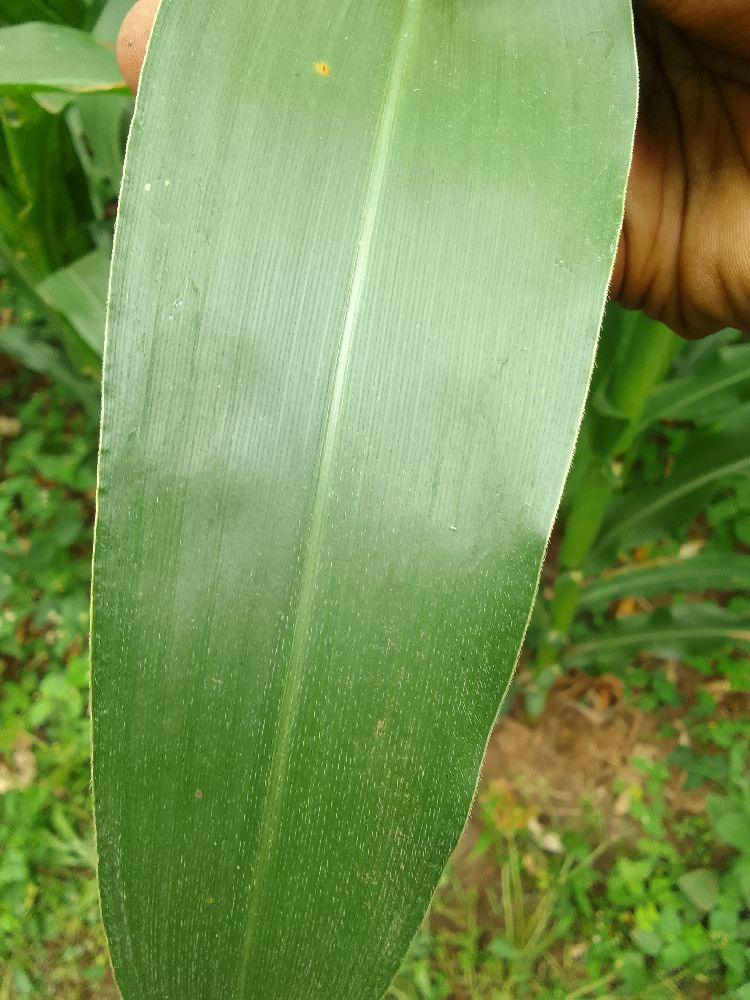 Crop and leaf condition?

maize, healthy
